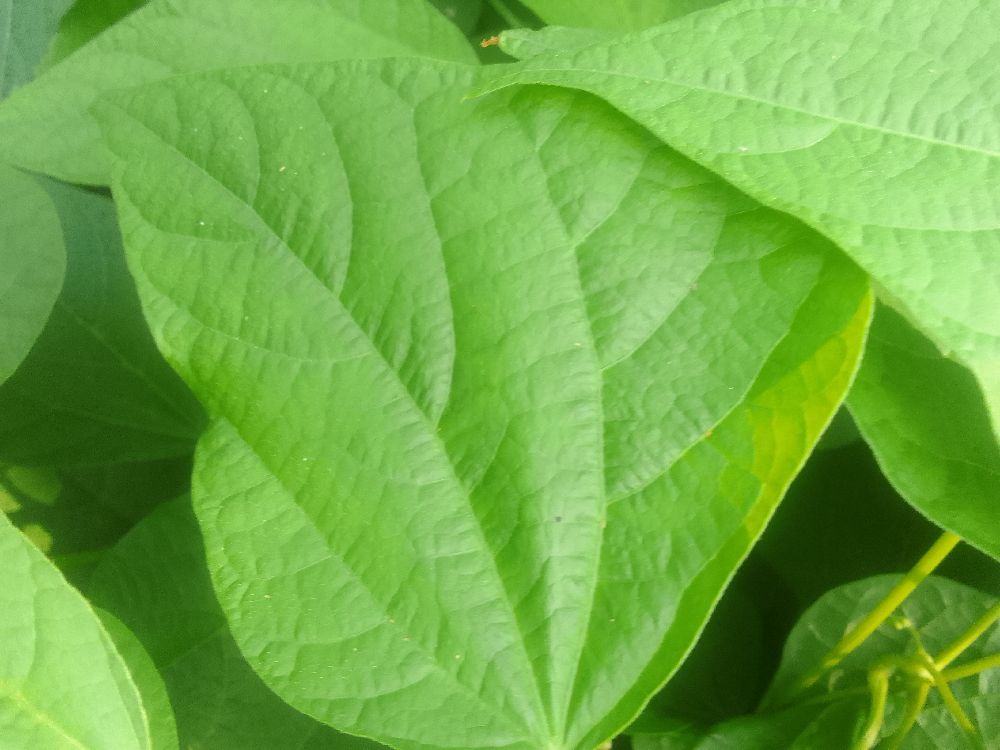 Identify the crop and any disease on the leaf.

common bean, healthy
